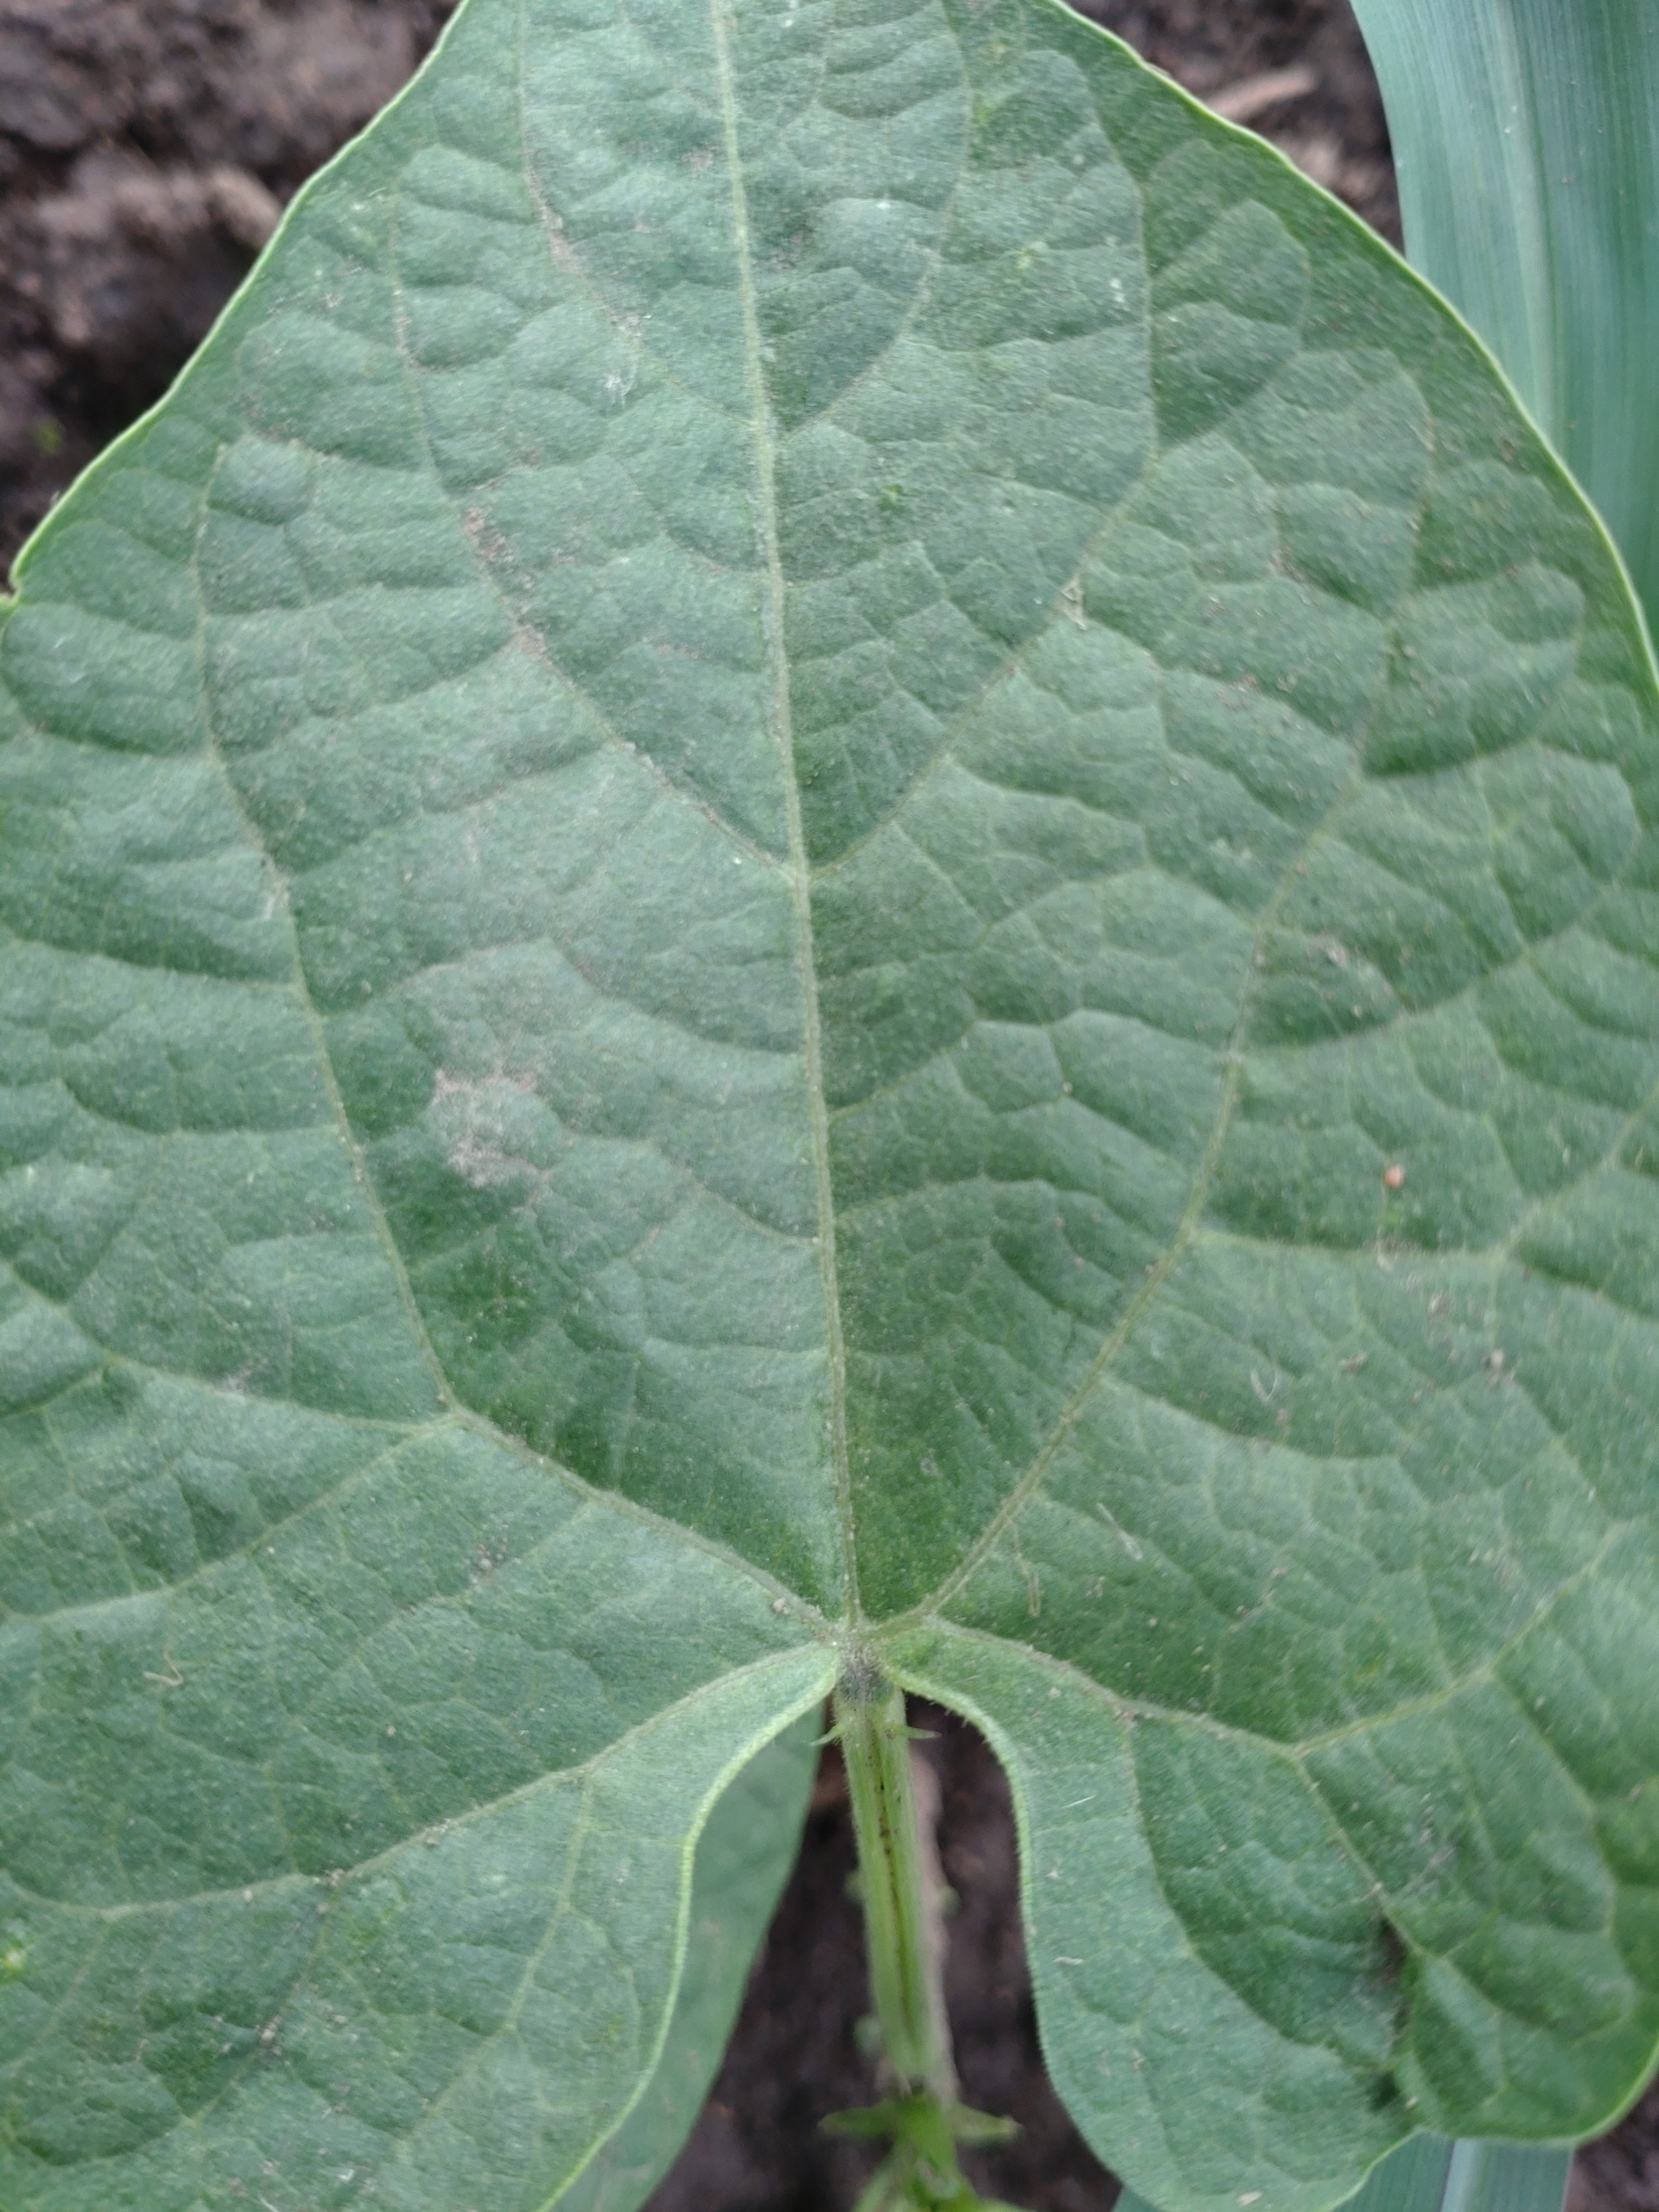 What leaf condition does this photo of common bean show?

healthy
